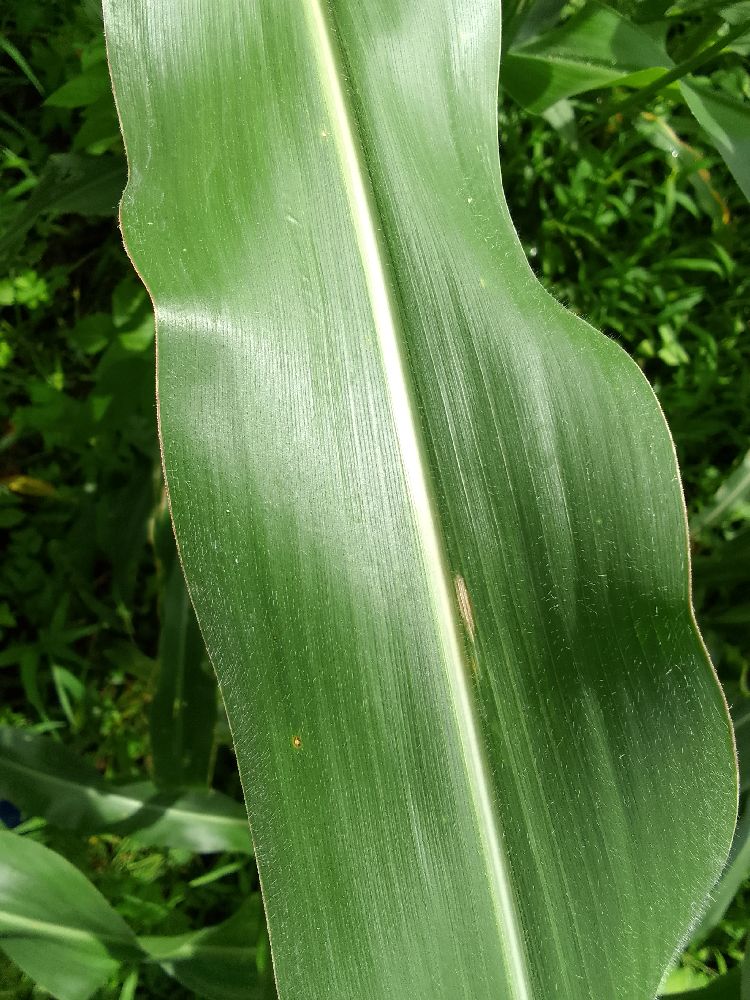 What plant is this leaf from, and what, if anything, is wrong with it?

maize, healthy
